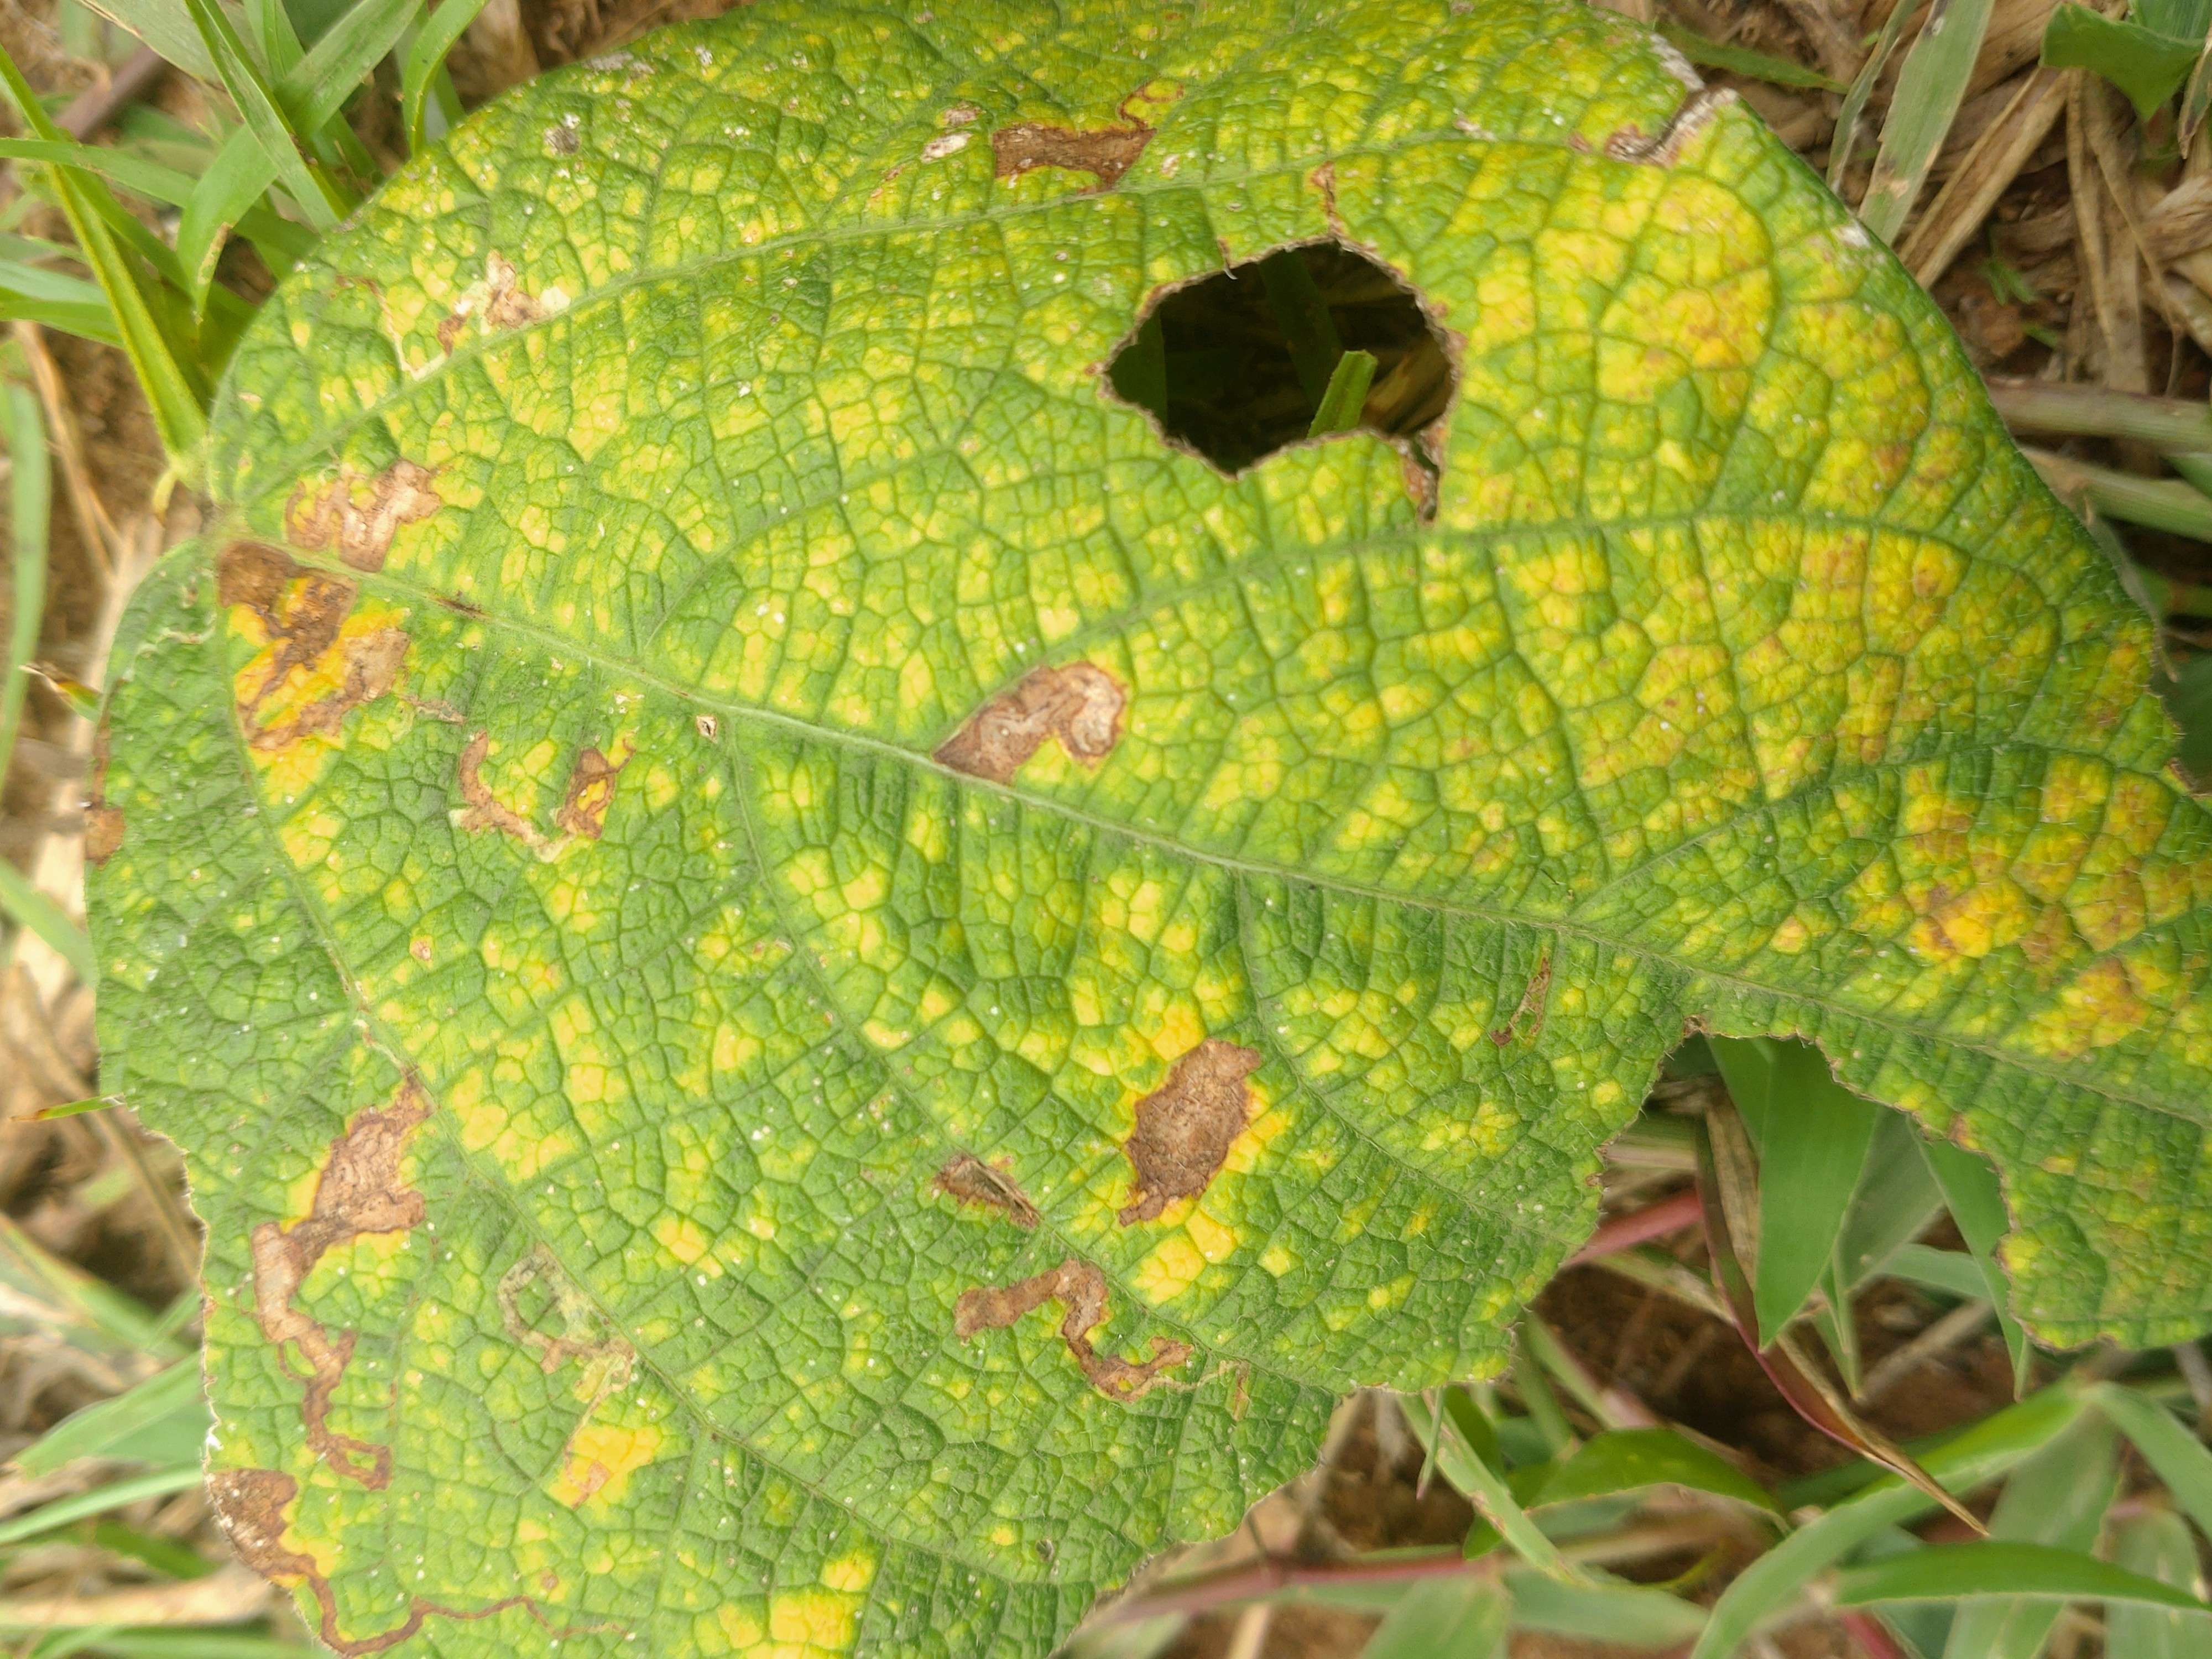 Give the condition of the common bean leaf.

rust
